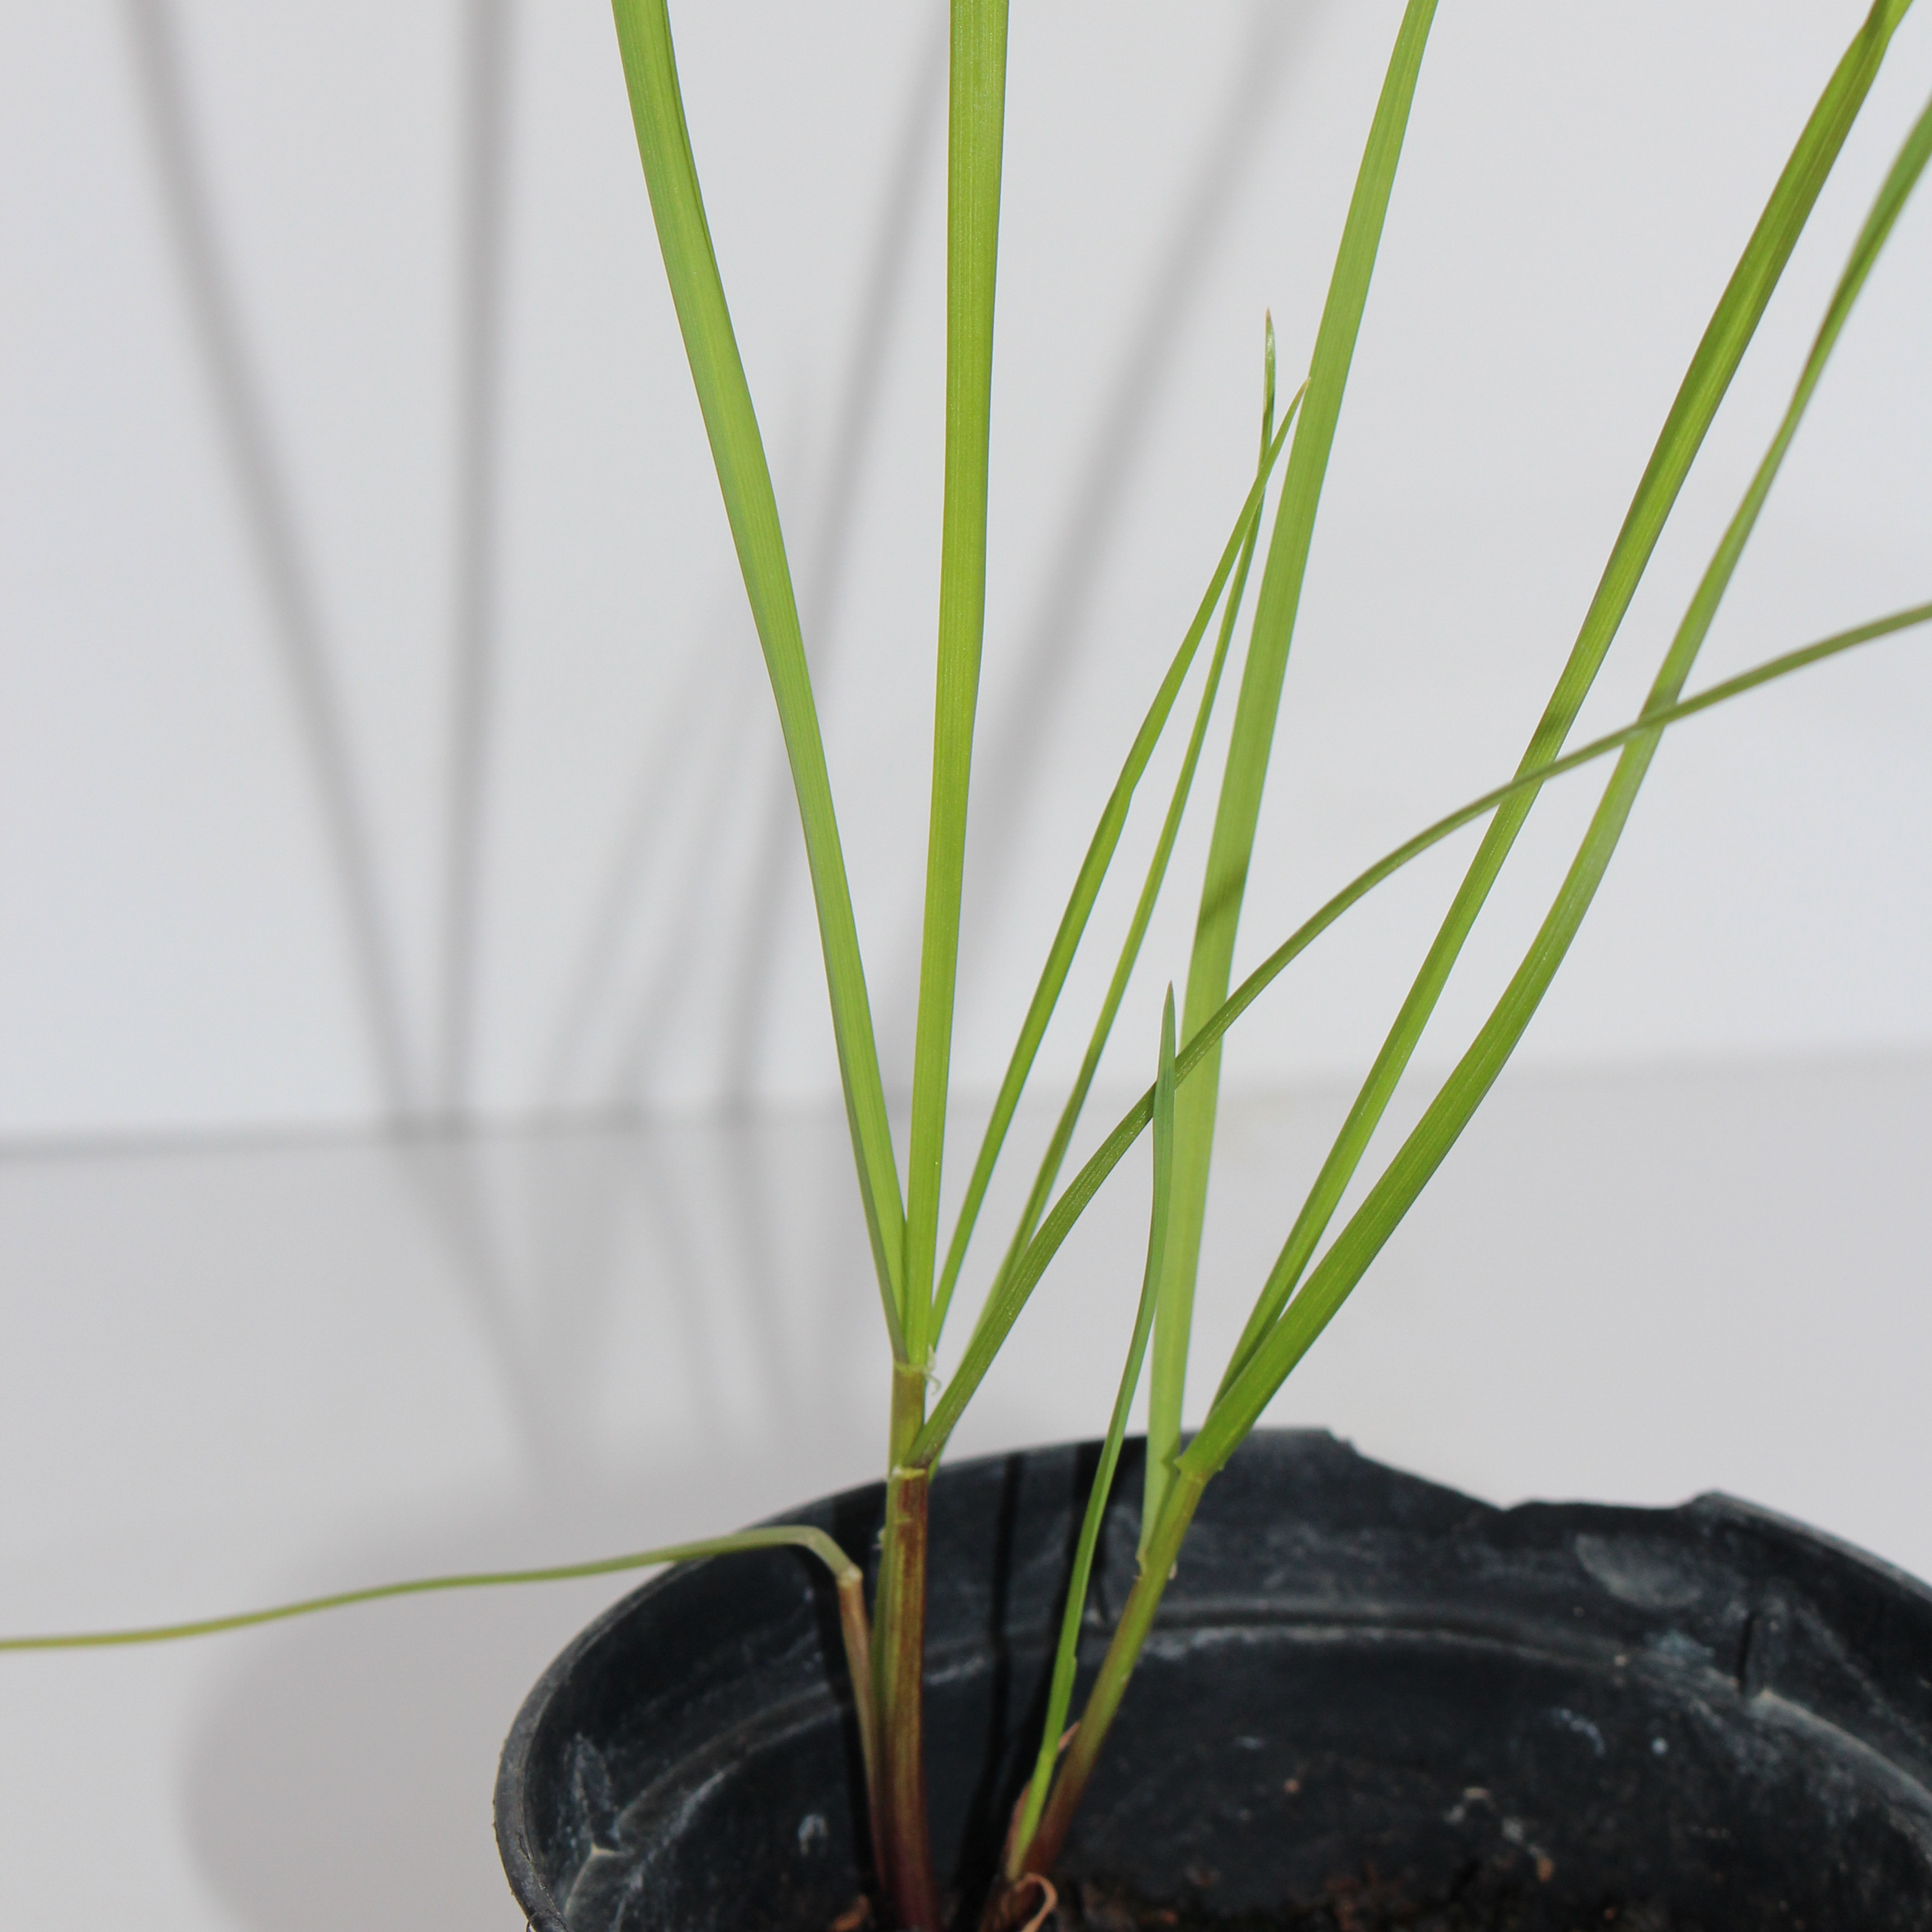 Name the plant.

Lolium multiflorum
